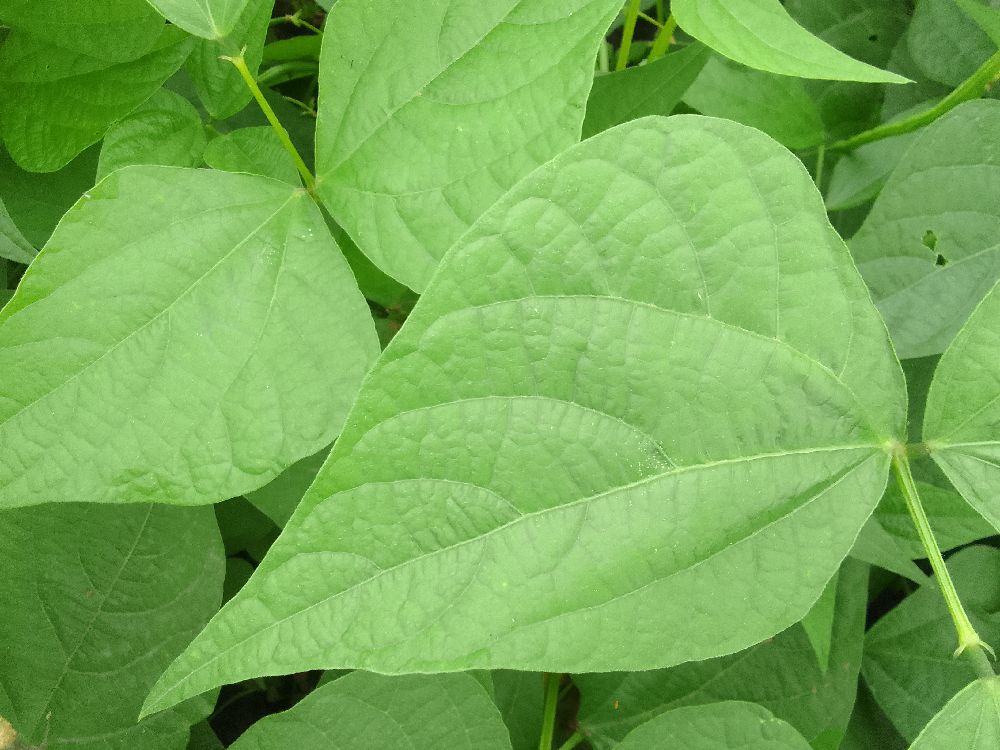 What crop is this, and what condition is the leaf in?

common bean, healthy
